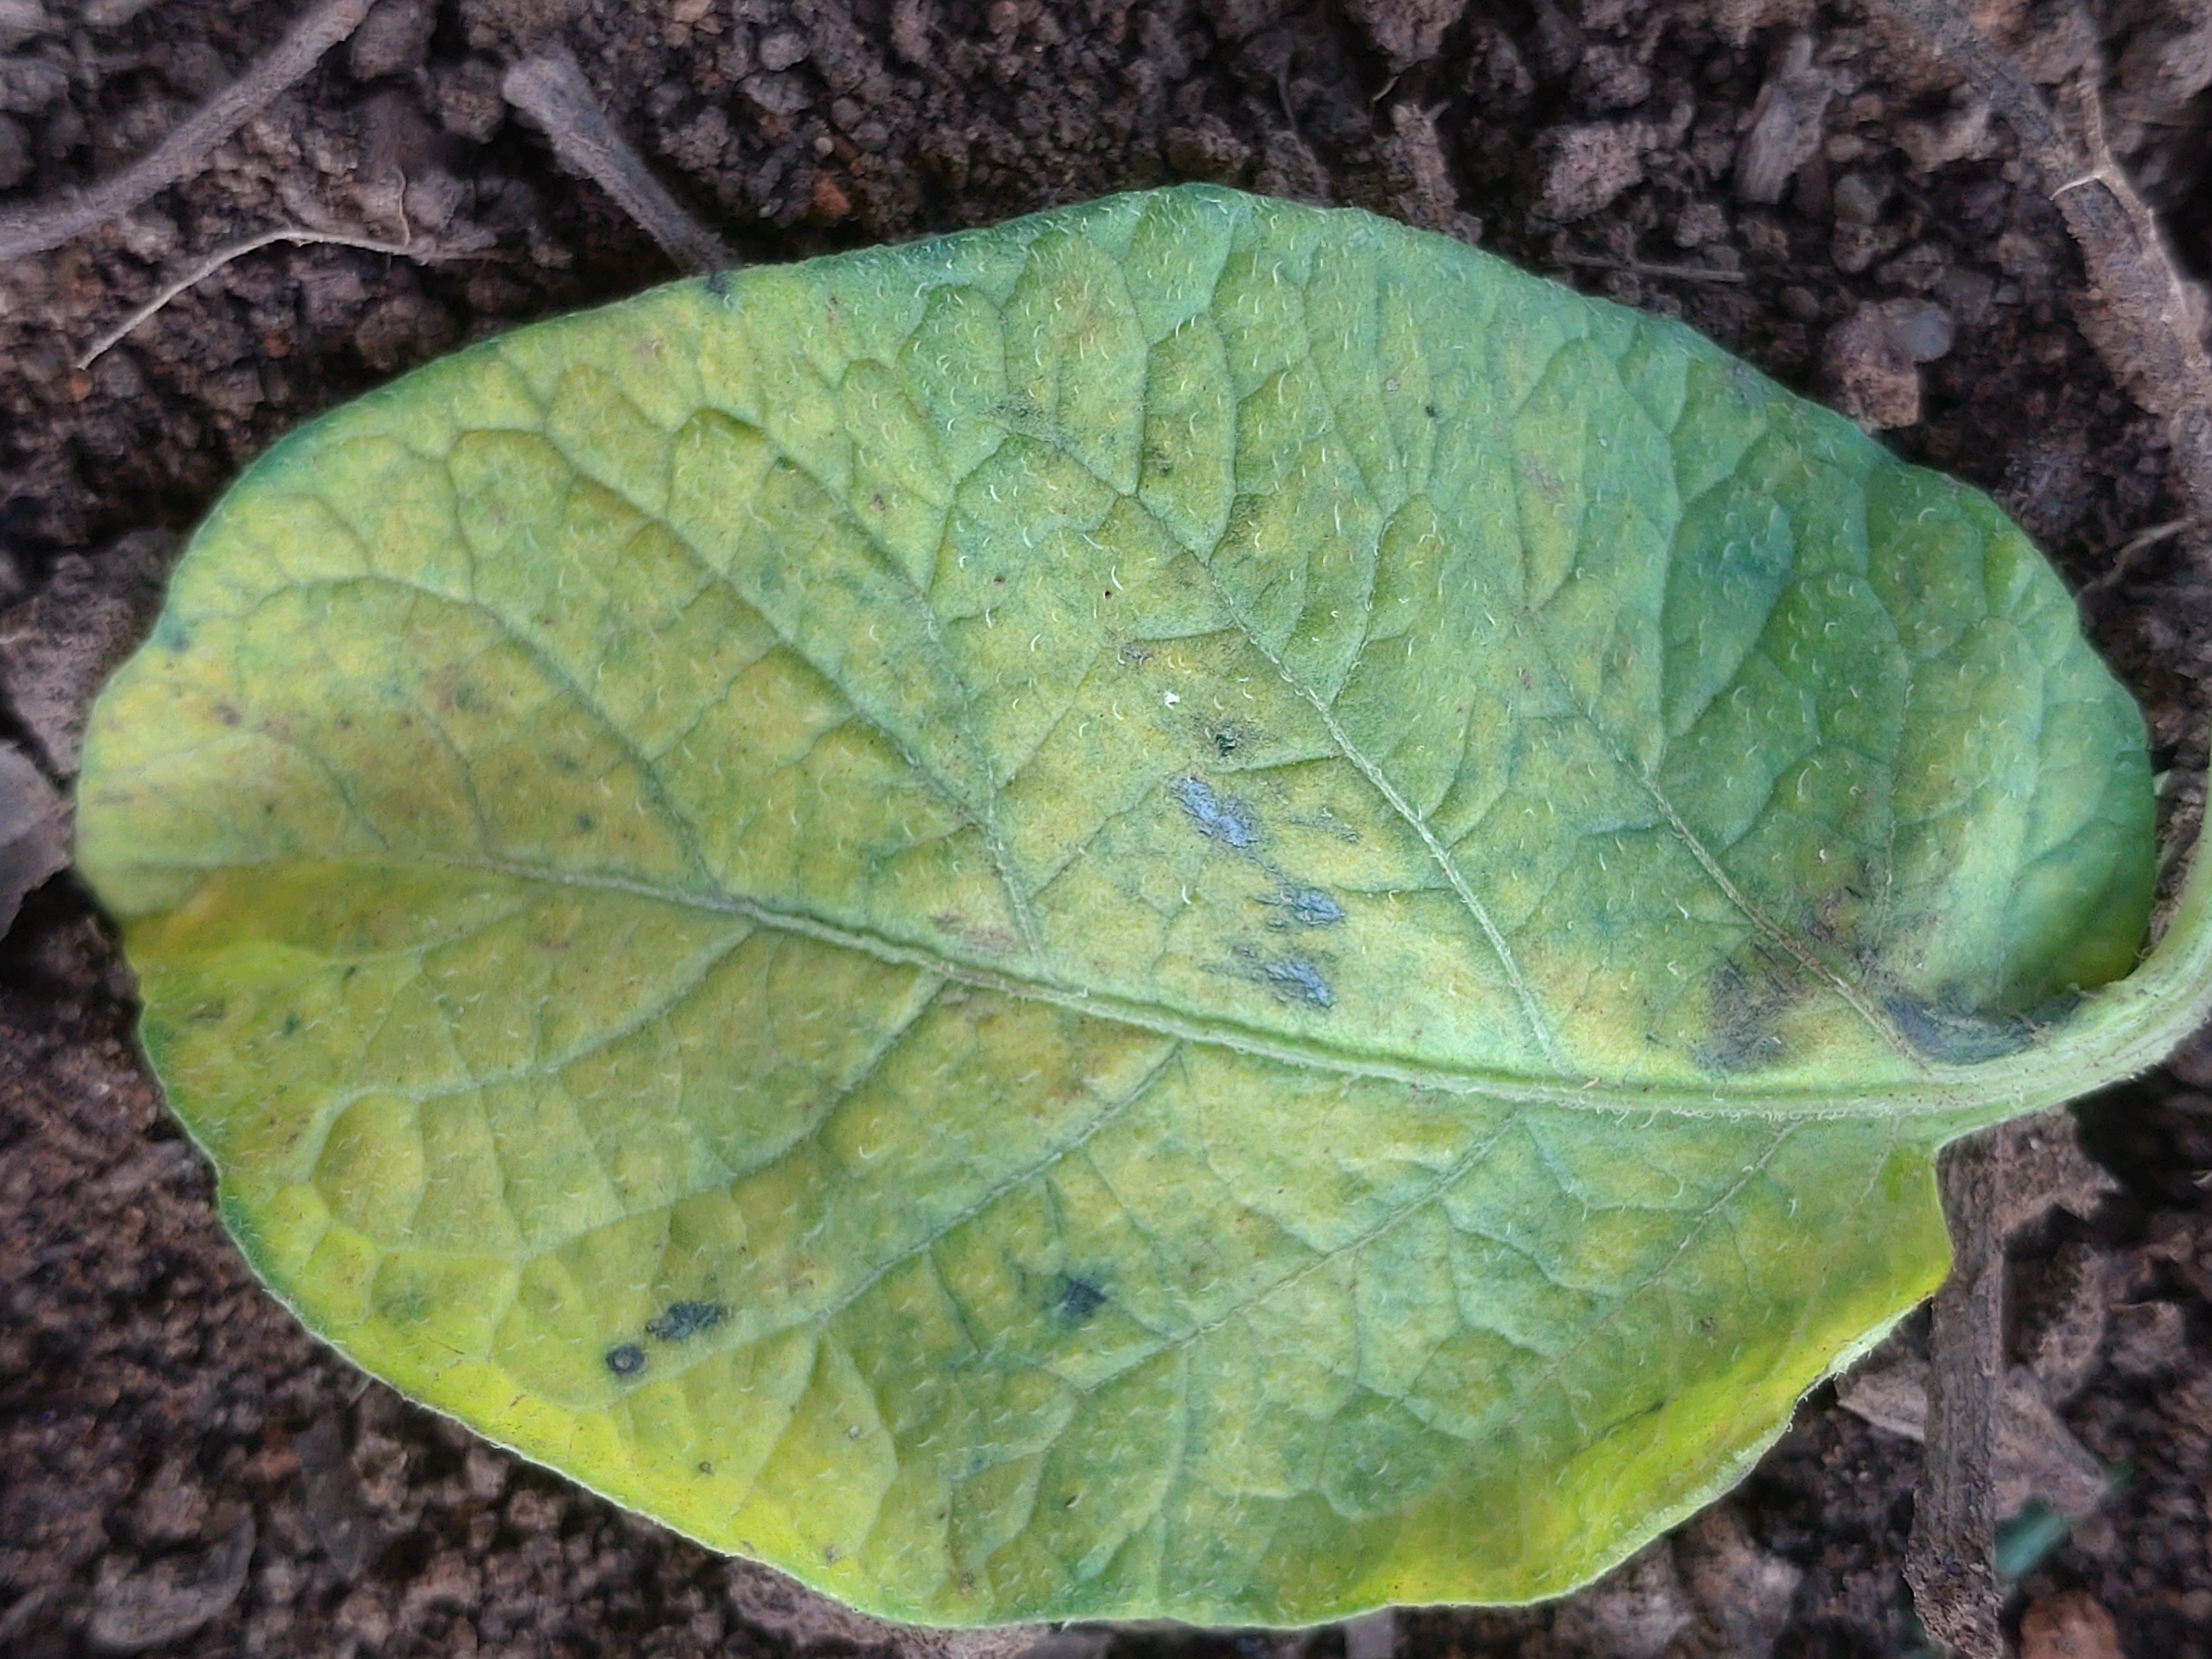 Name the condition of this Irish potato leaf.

late blight
